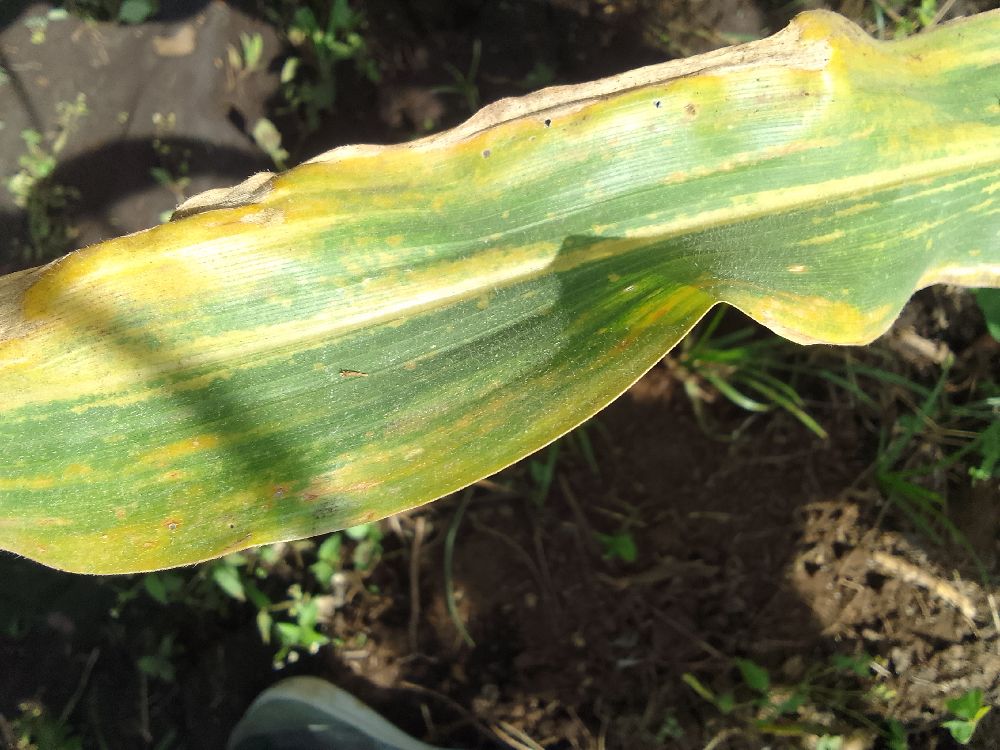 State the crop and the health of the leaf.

maize, maize lethal necrosis
